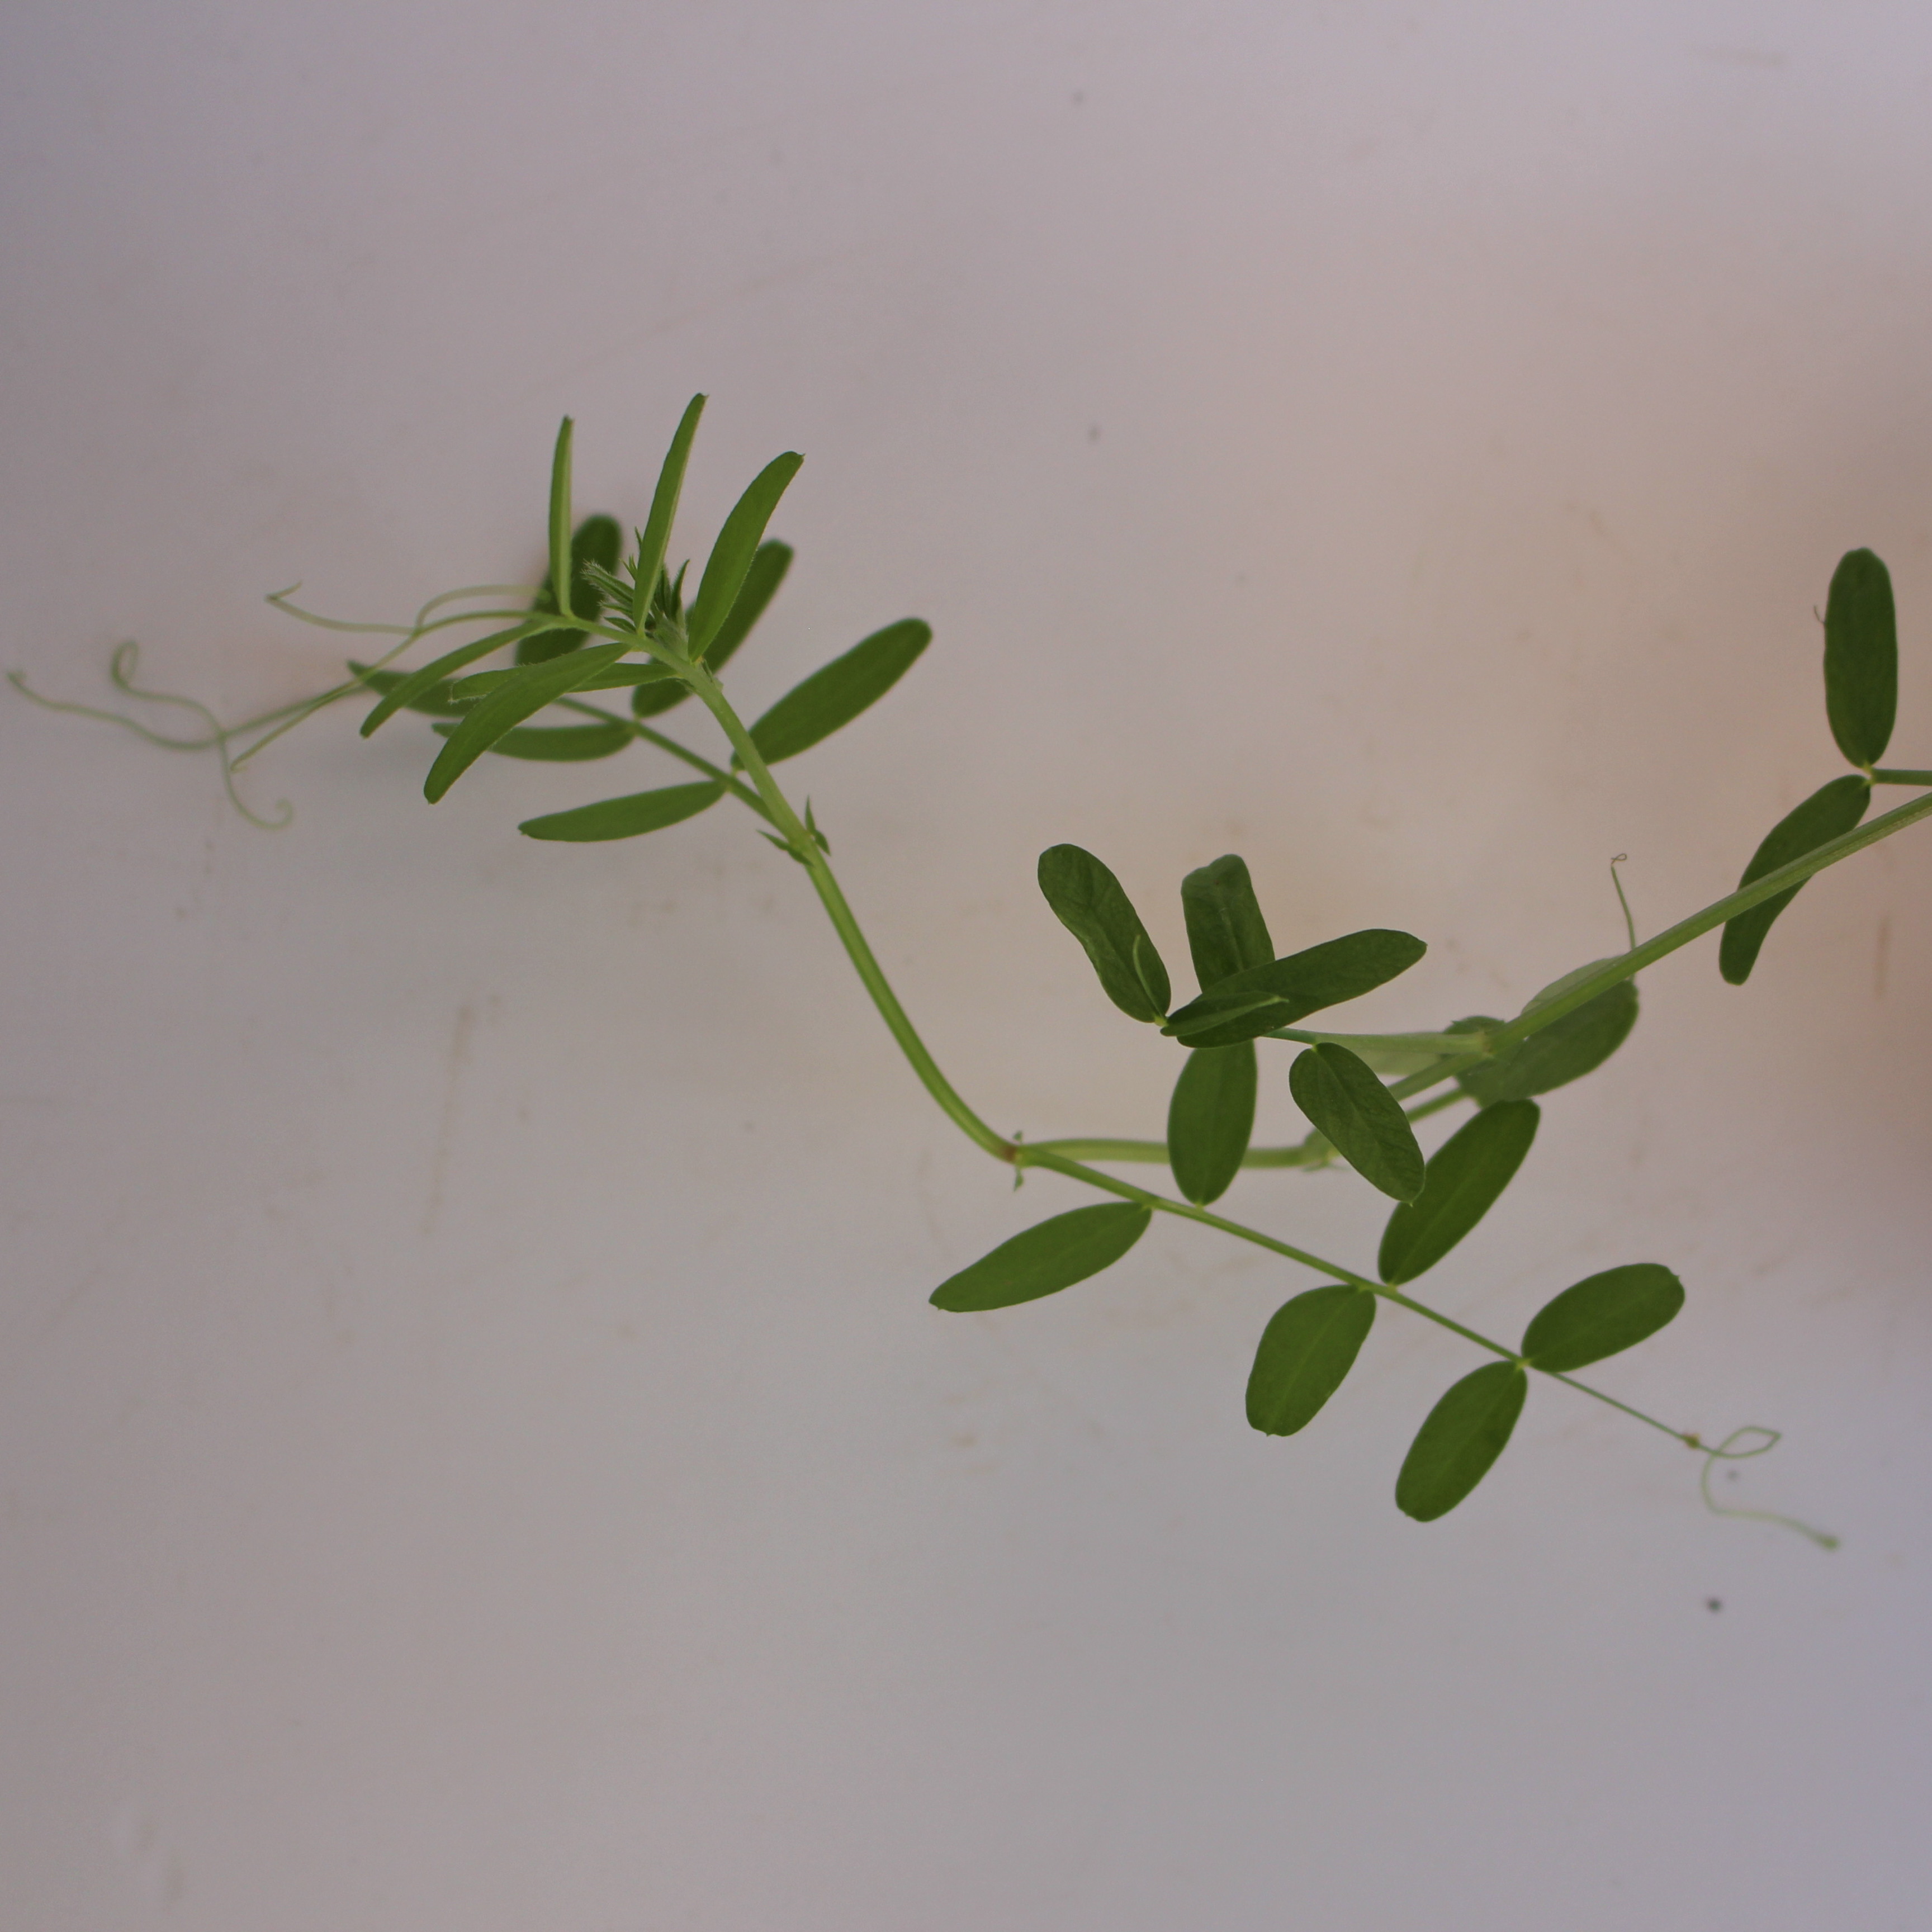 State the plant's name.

Vicia sativa
